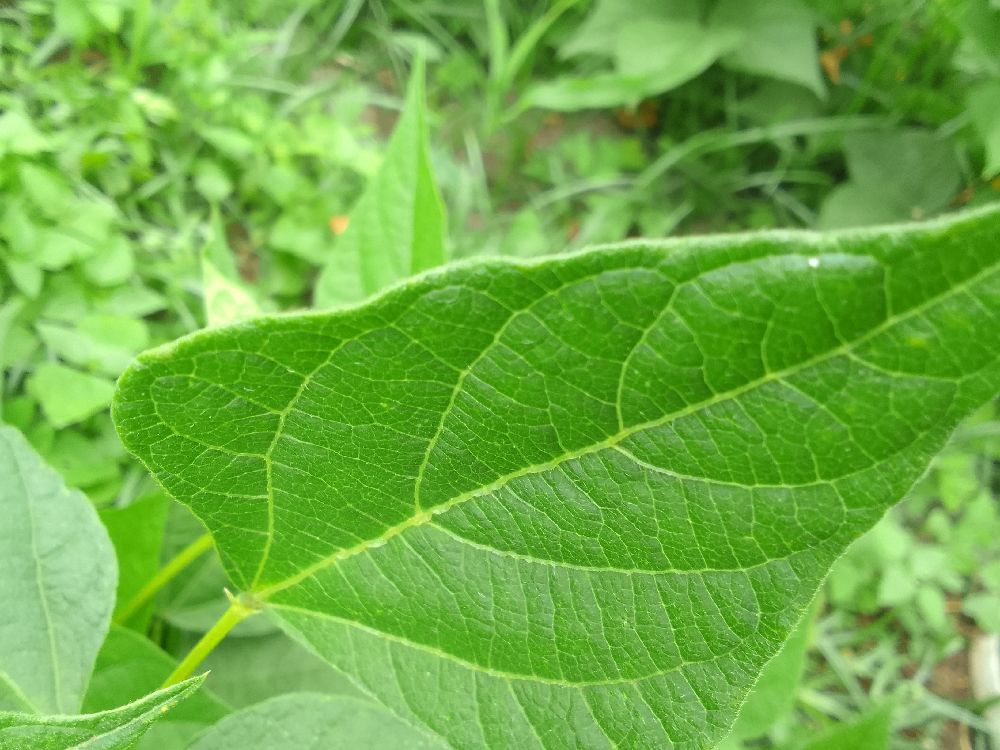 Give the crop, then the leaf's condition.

common bean, healthy
